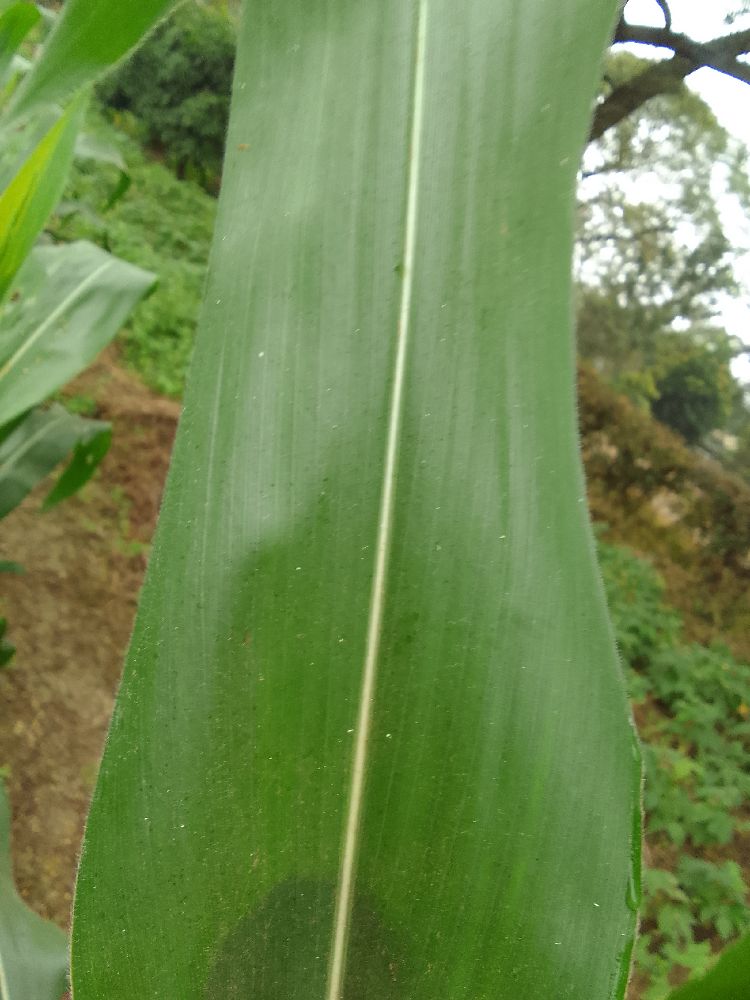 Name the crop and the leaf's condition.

maize, healthy
